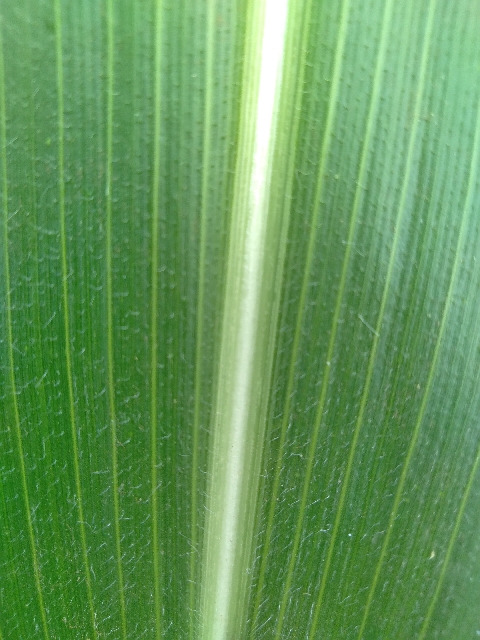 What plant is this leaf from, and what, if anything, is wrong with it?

maize, healthy
